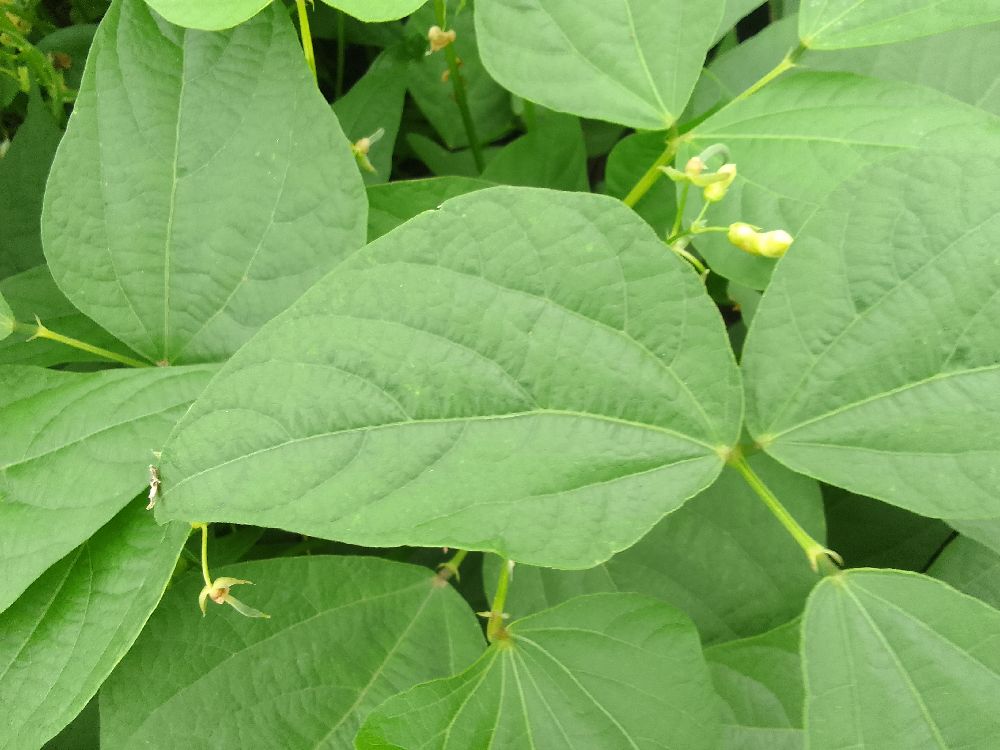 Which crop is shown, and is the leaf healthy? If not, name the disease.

common bean, healthy
